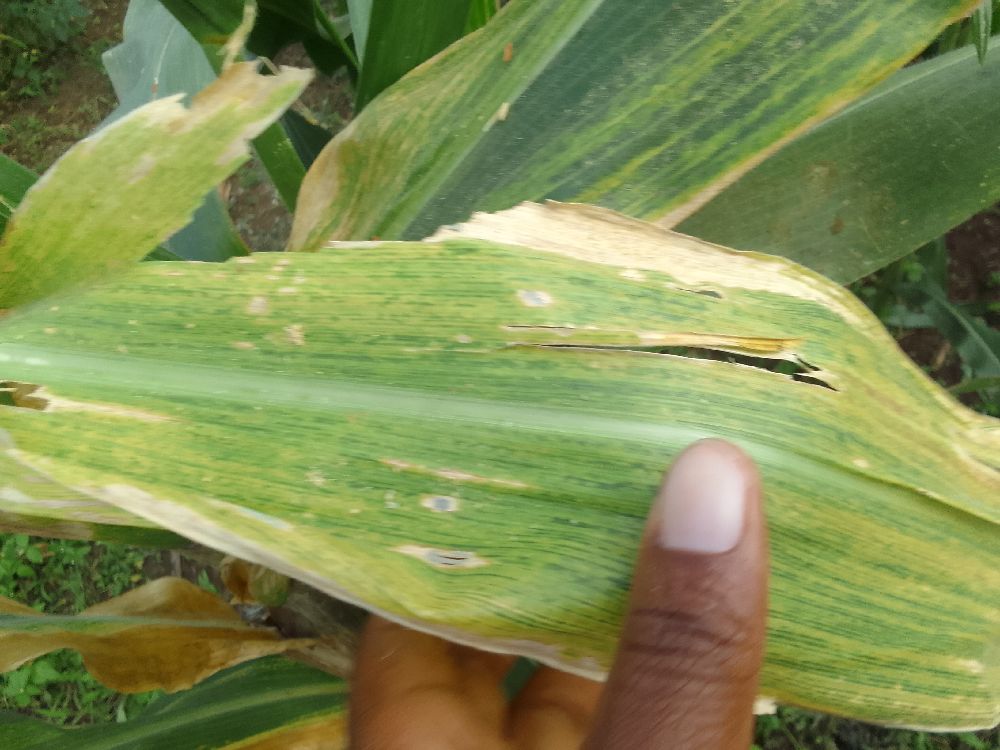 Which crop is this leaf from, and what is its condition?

maize, maize lethal necrosis
